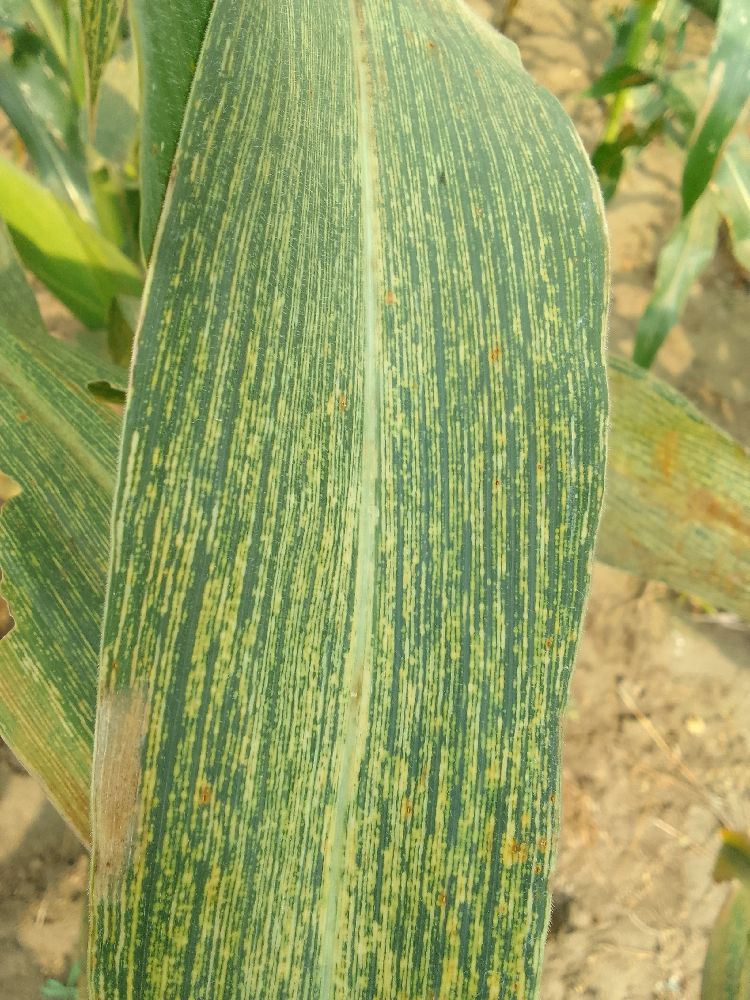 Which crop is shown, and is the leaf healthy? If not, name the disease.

maize, maize streak virus
